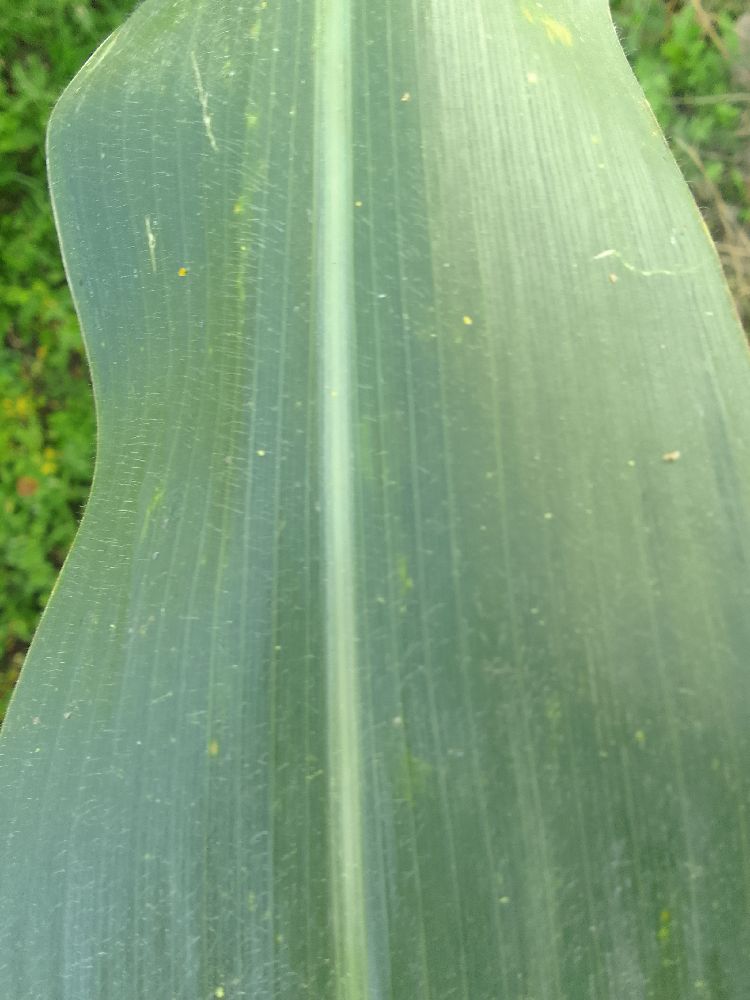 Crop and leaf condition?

maize, healthy
